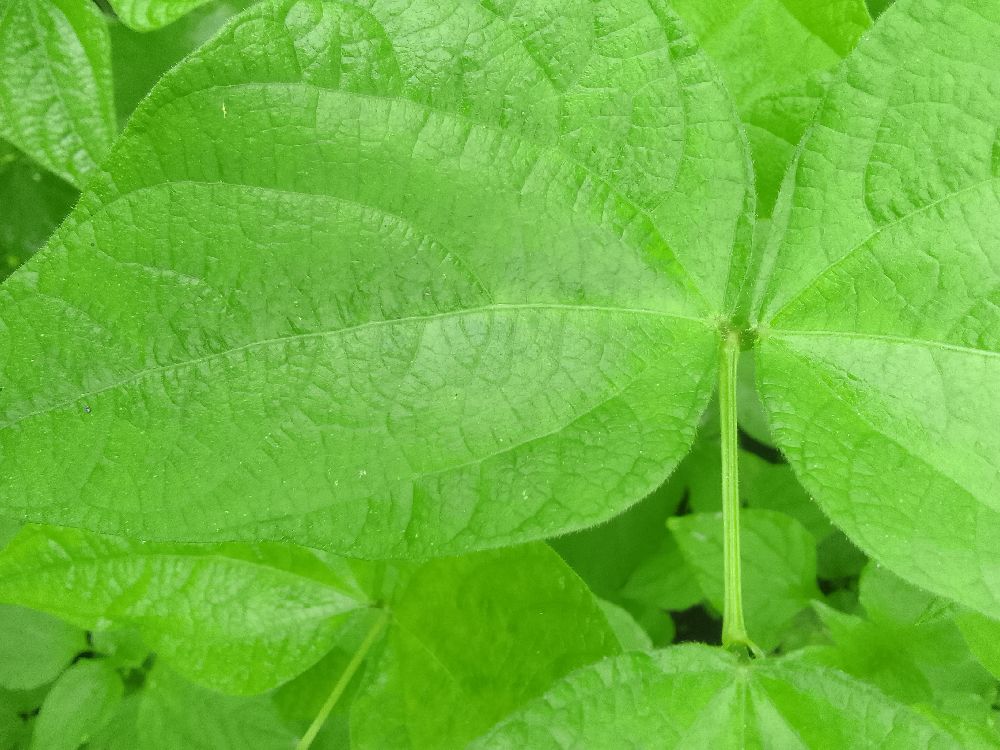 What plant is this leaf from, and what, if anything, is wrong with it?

common bean, healthy
